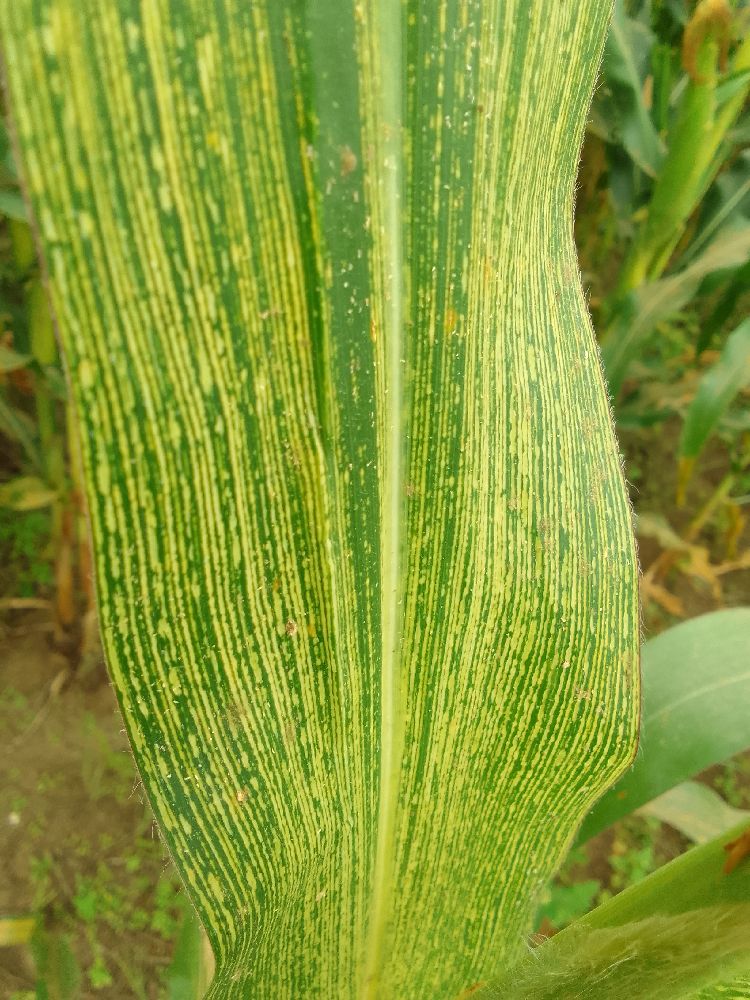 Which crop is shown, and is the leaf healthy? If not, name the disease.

maize, maize streak virus
